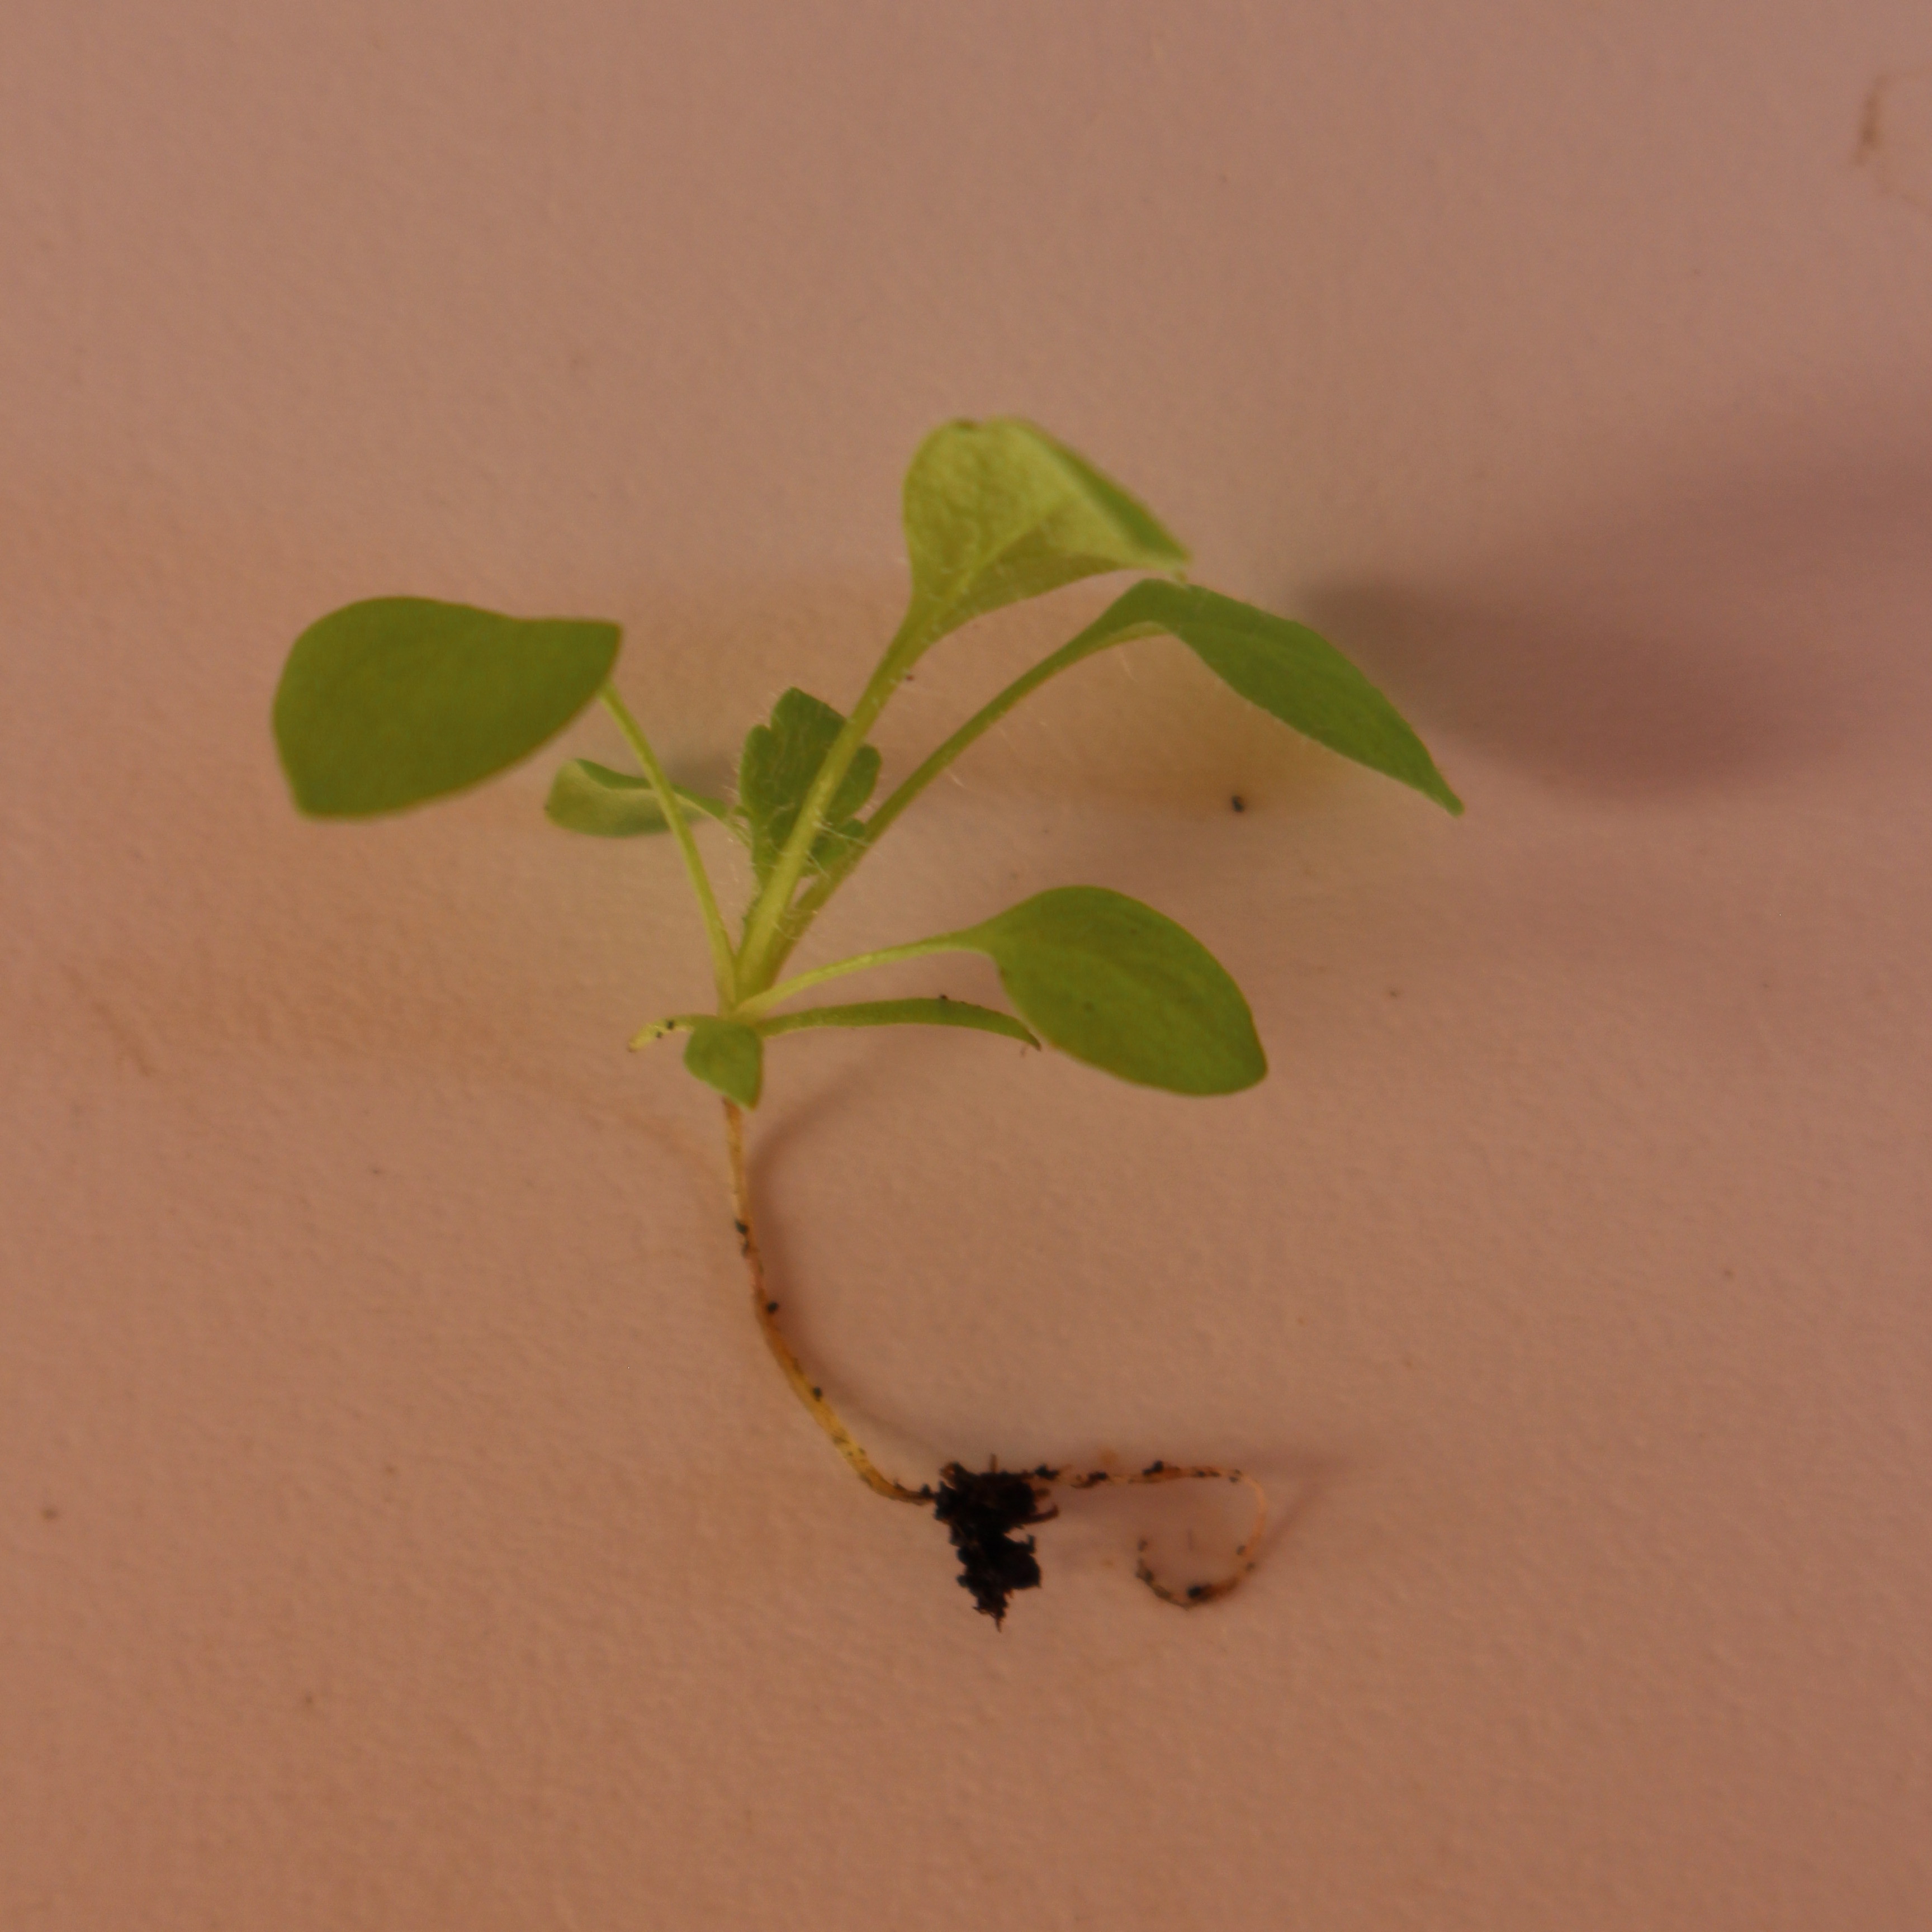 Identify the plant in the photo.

Papaver rhoeas
